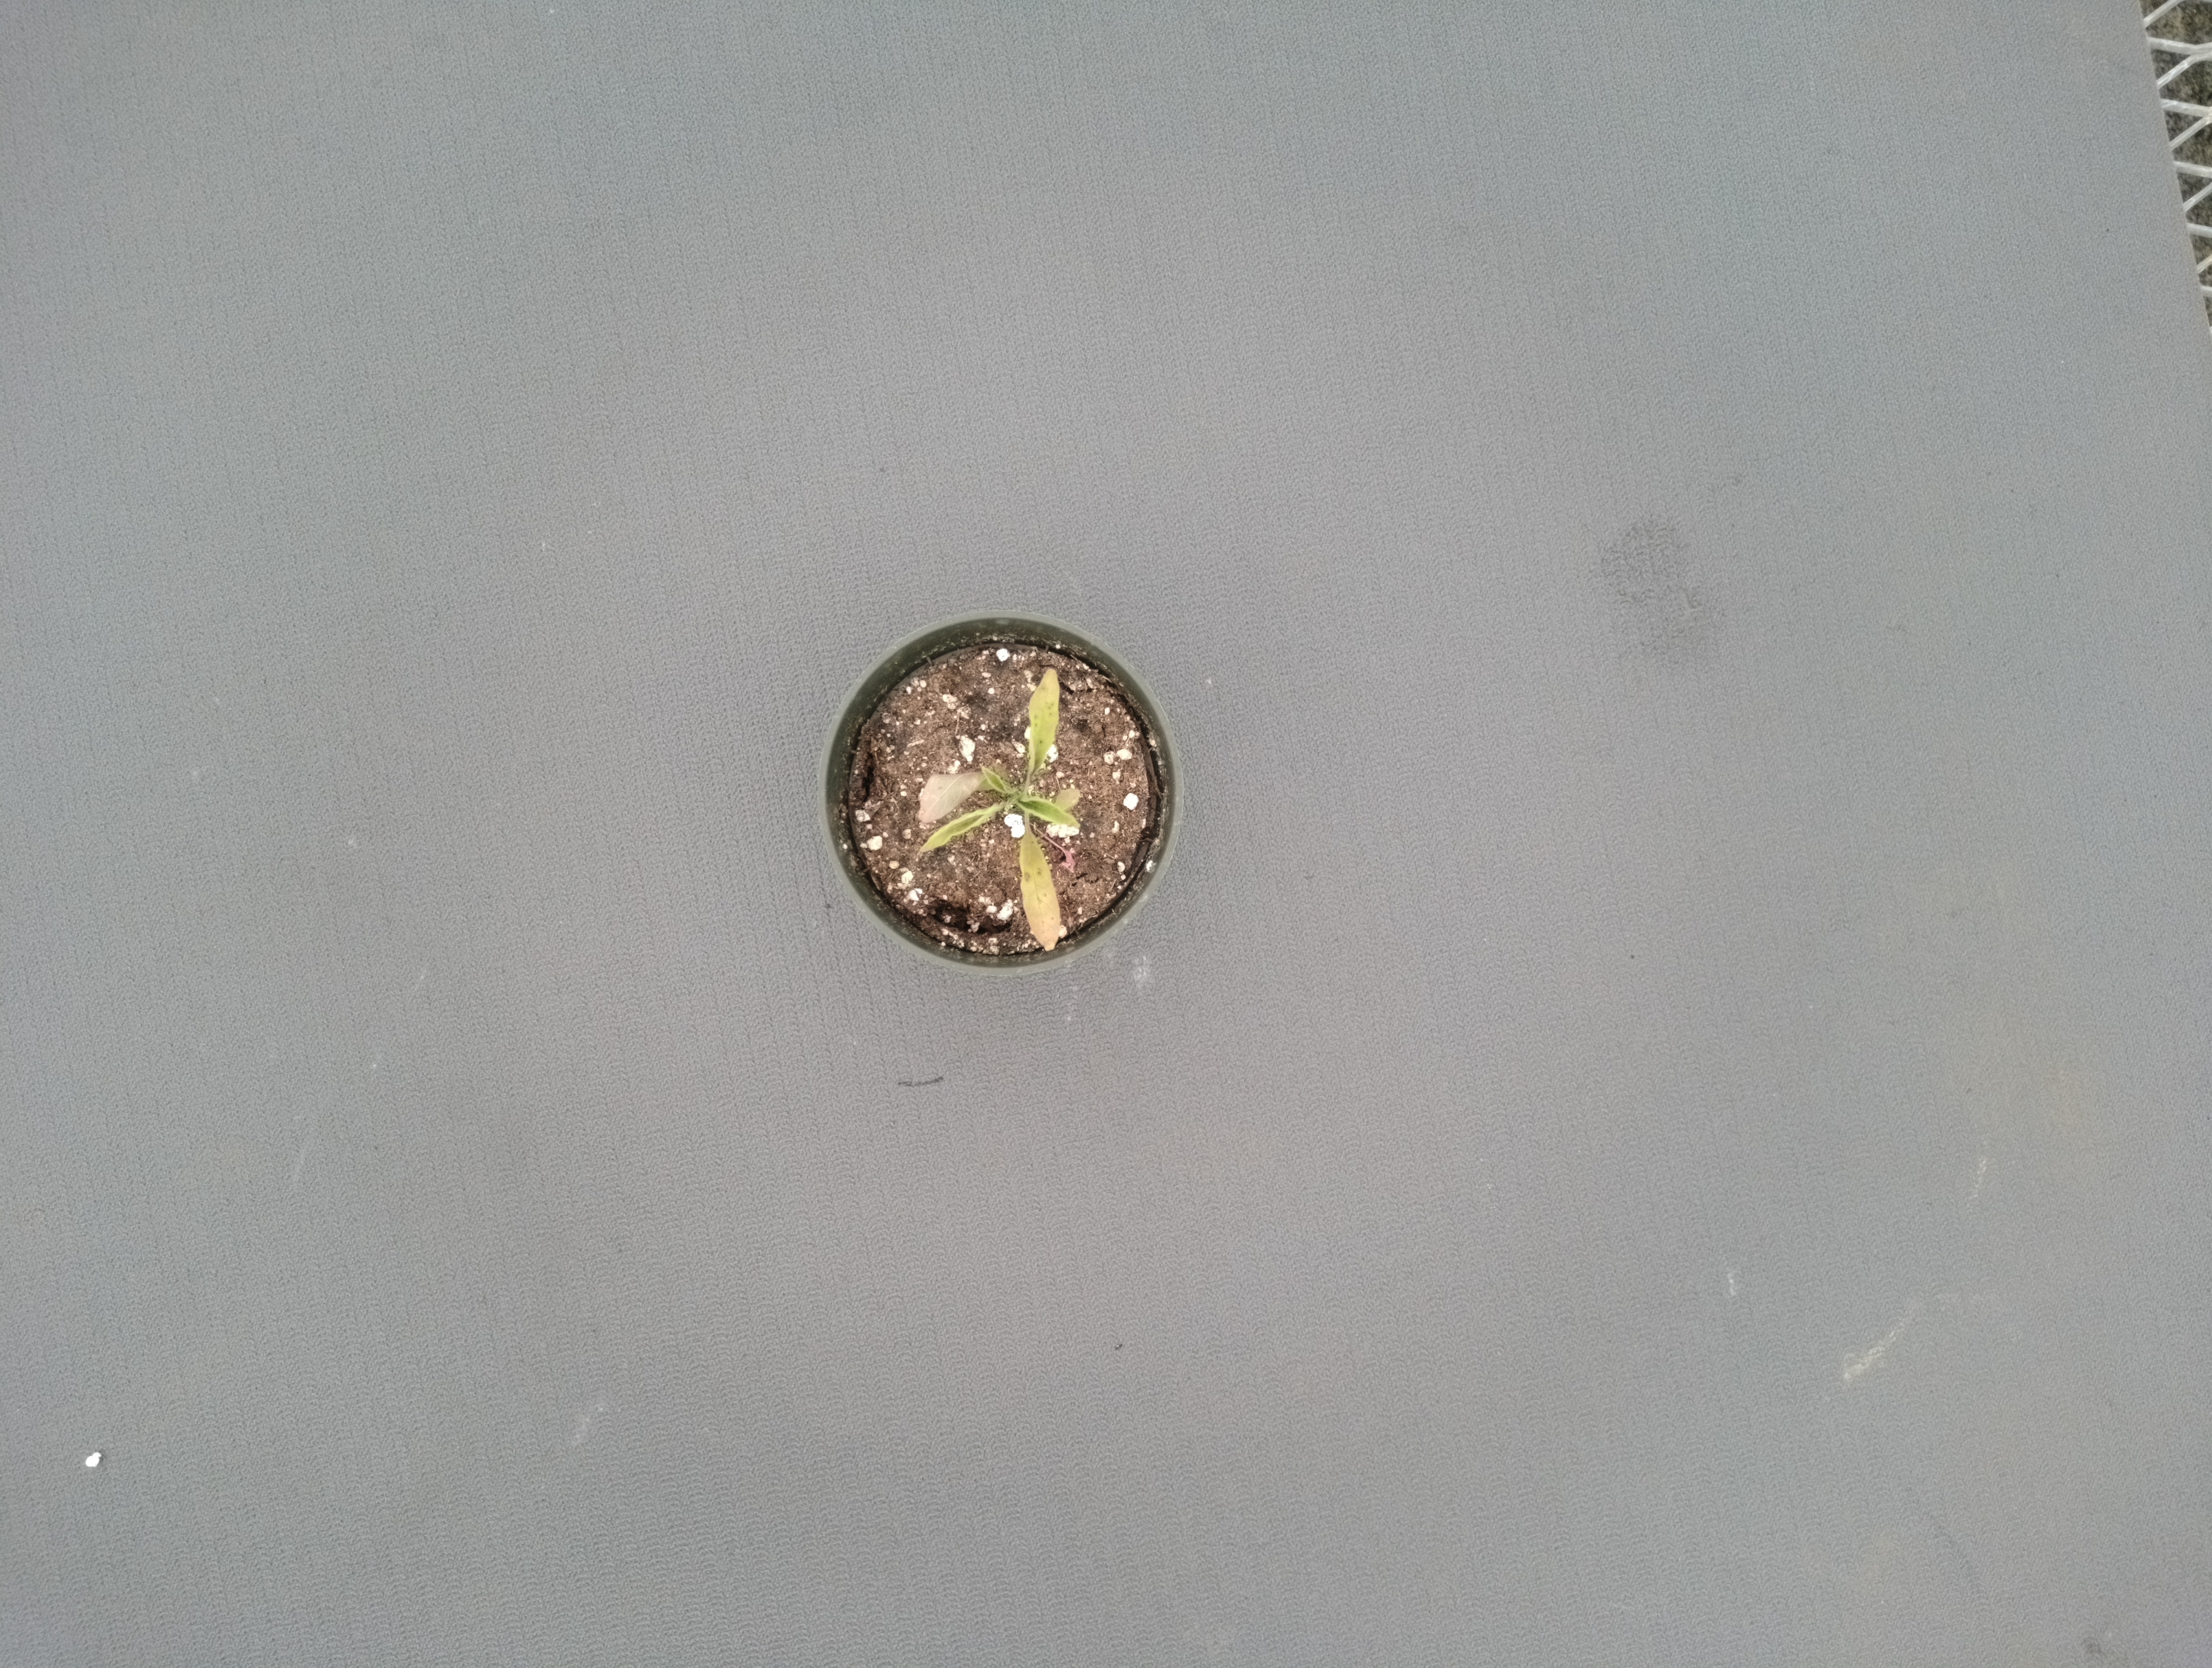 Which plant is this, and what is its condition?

waterhemp, foliar distortion
